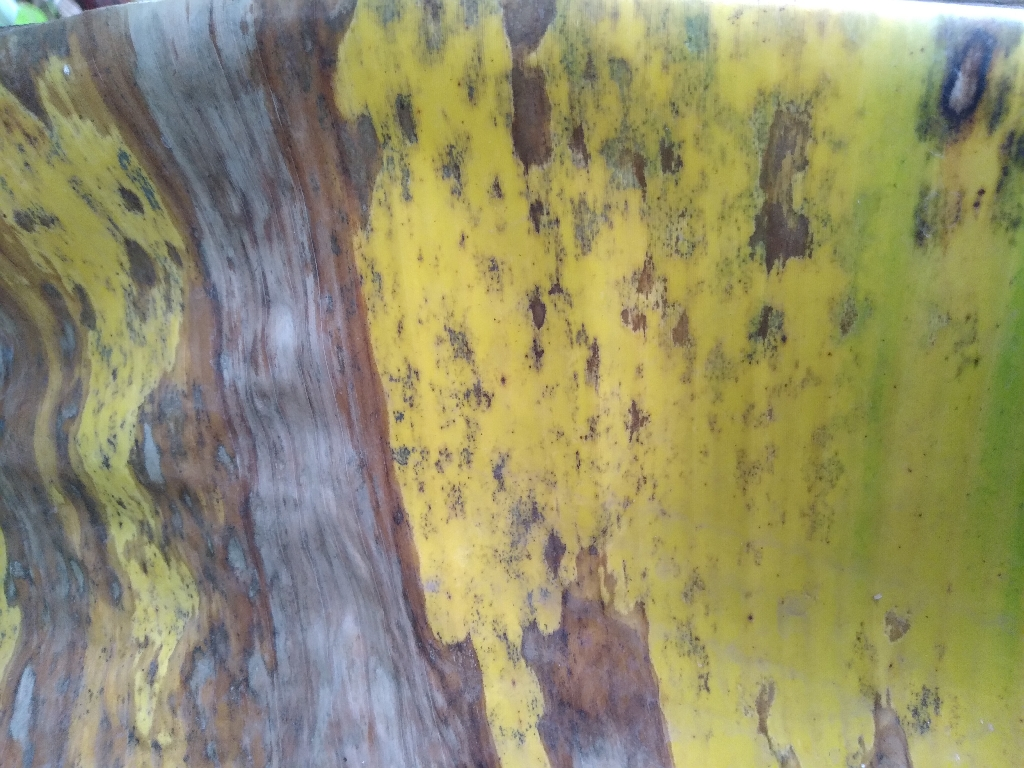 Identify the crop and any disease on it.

banana, black sigatoka
